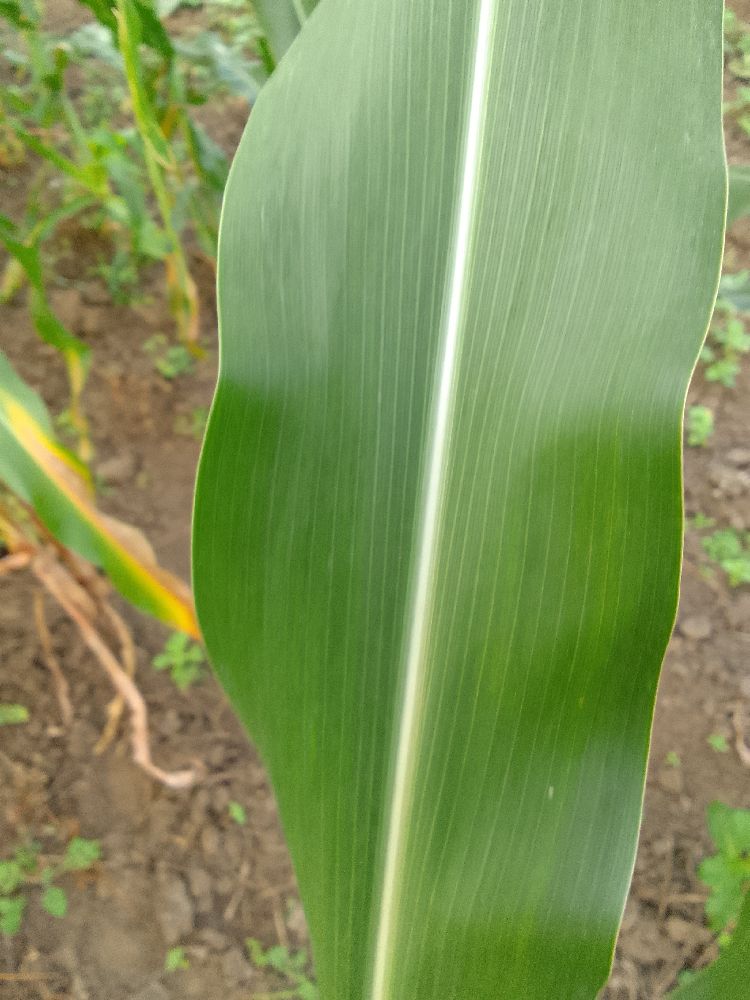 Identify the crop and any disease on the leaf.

maize, healthy
